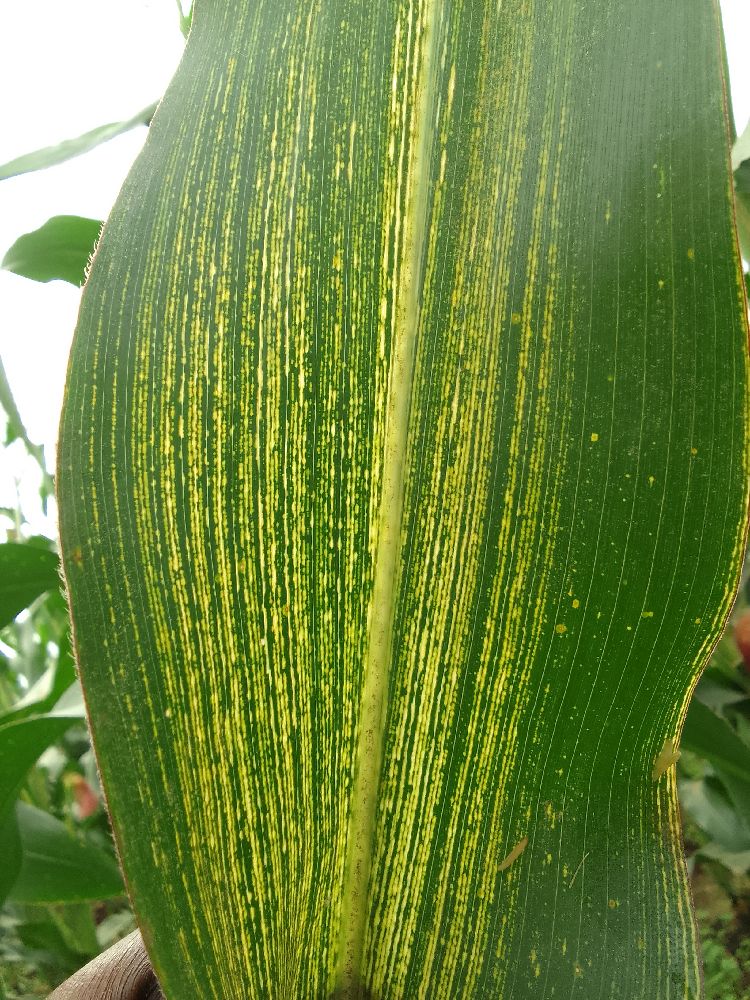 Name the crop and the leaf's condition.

maize, maize streak virus
